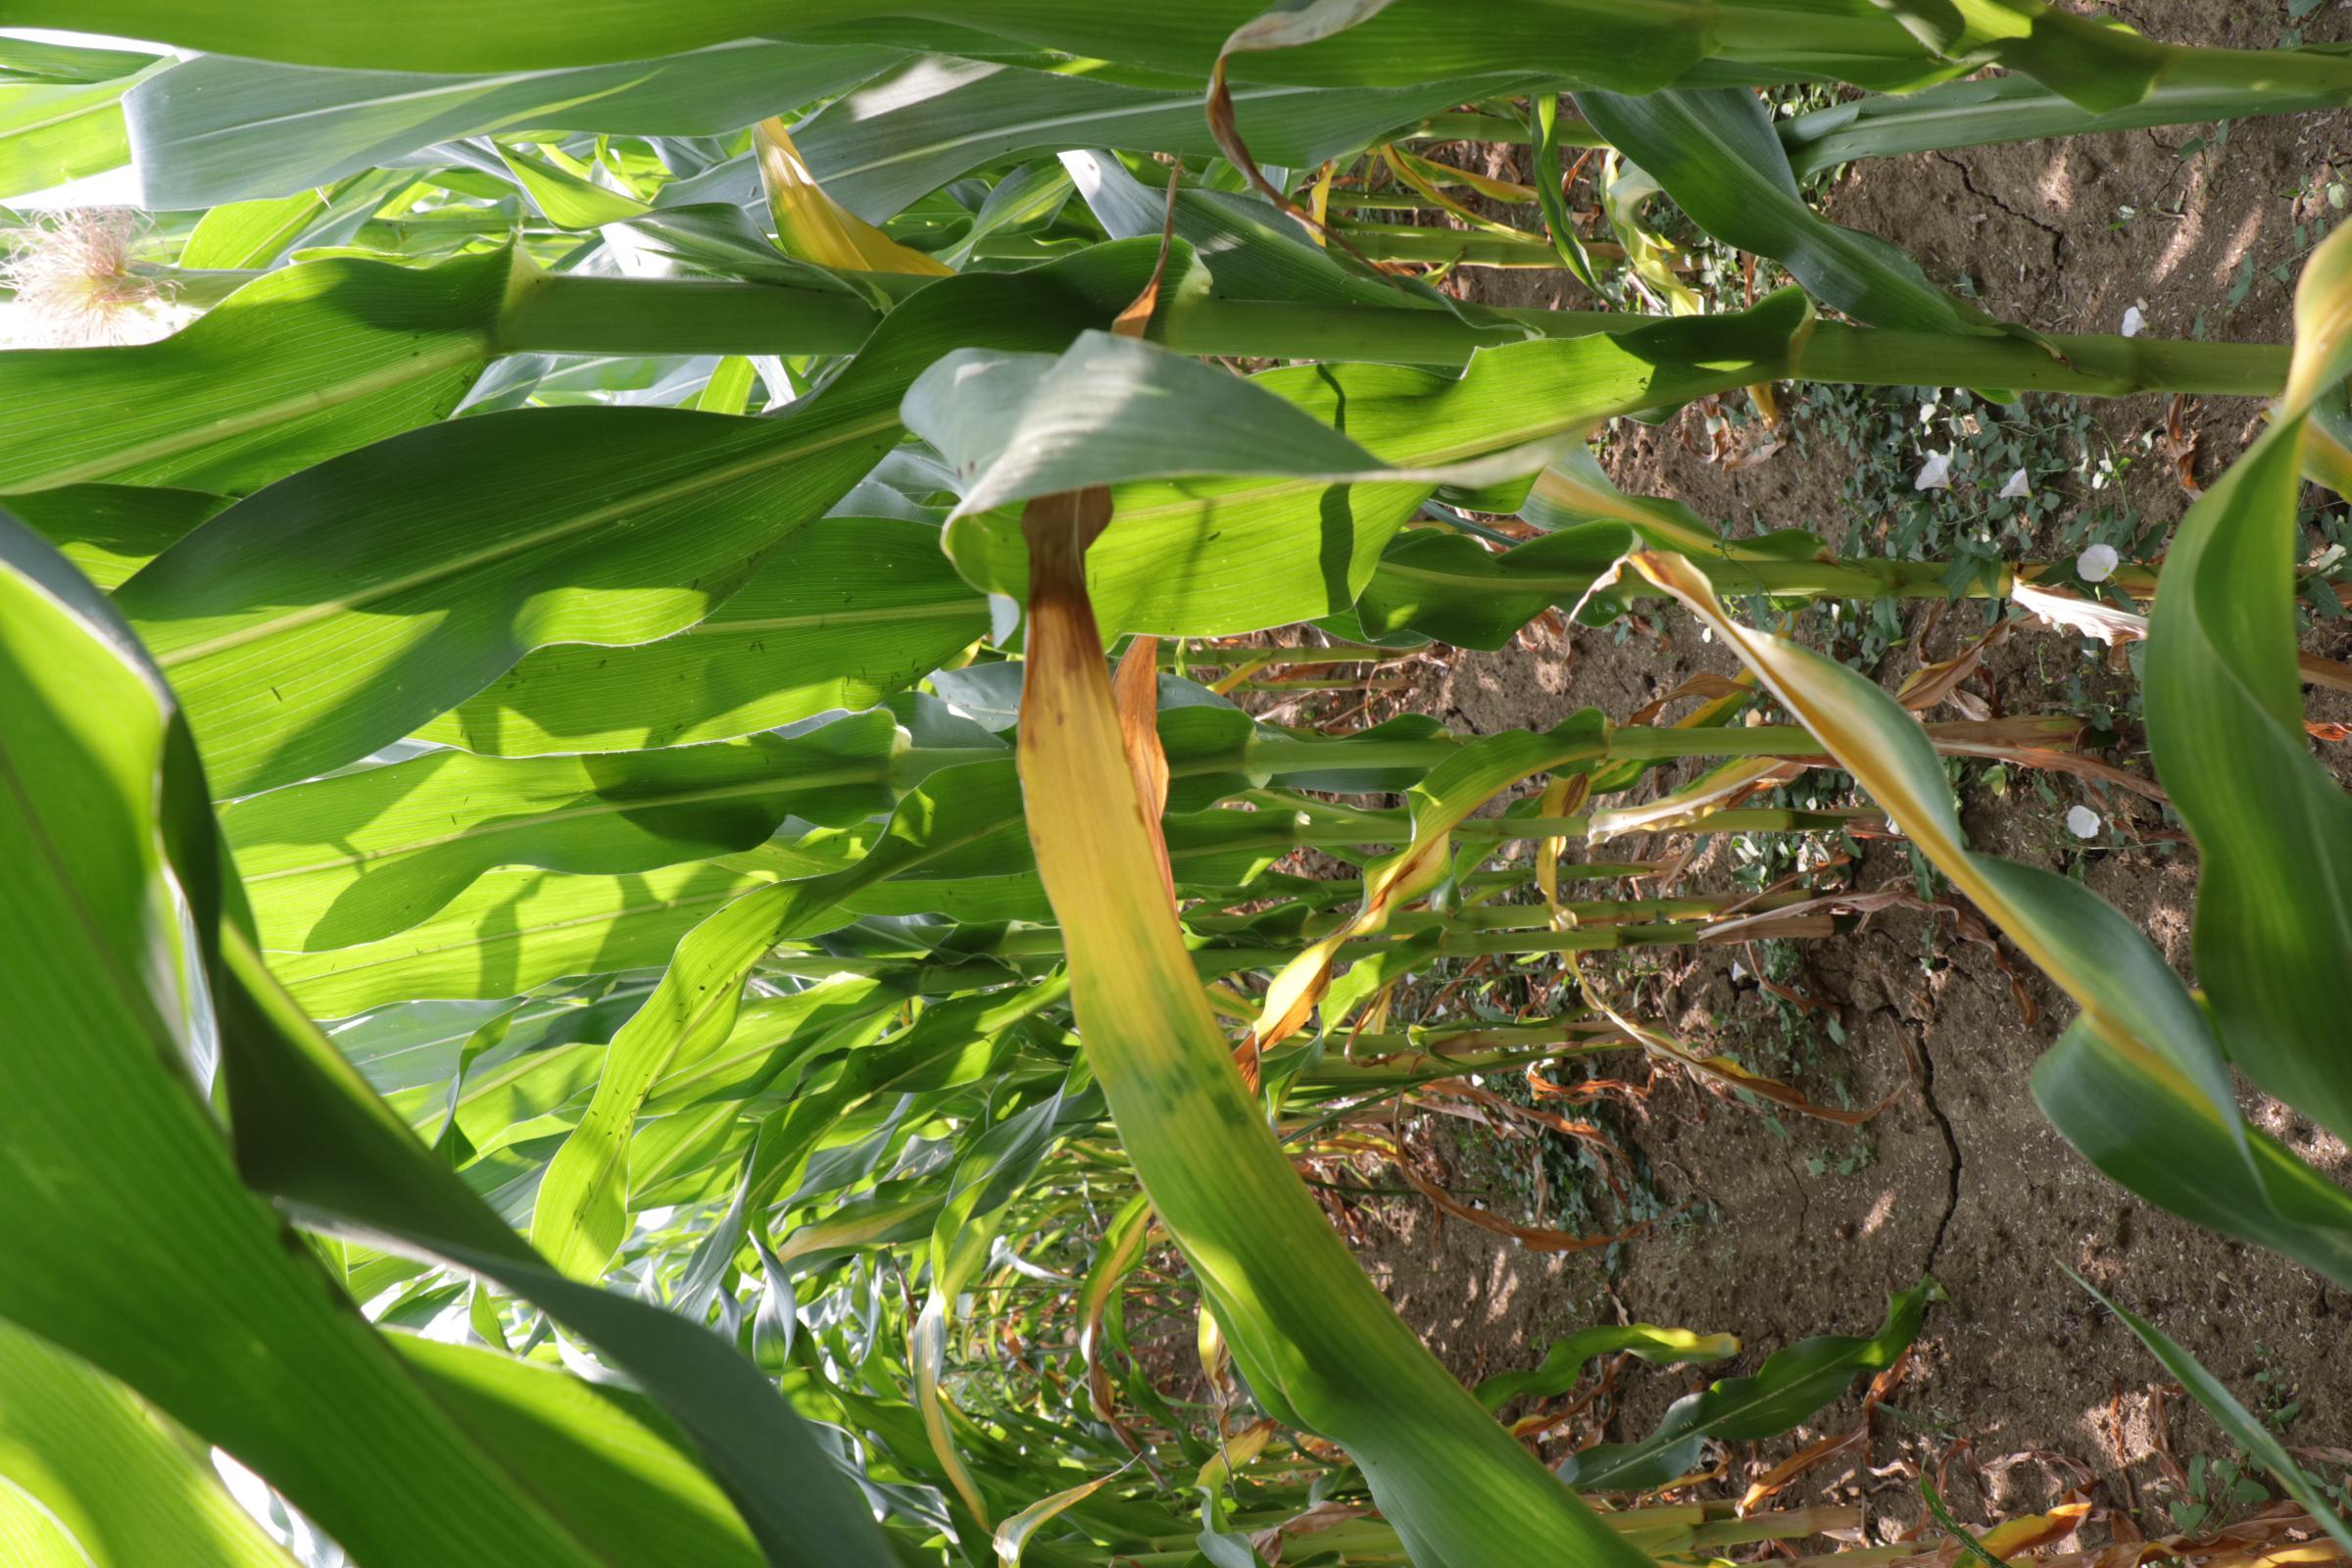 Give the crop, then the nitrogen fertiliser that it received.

maize, reduced nitrogen fertilisation
